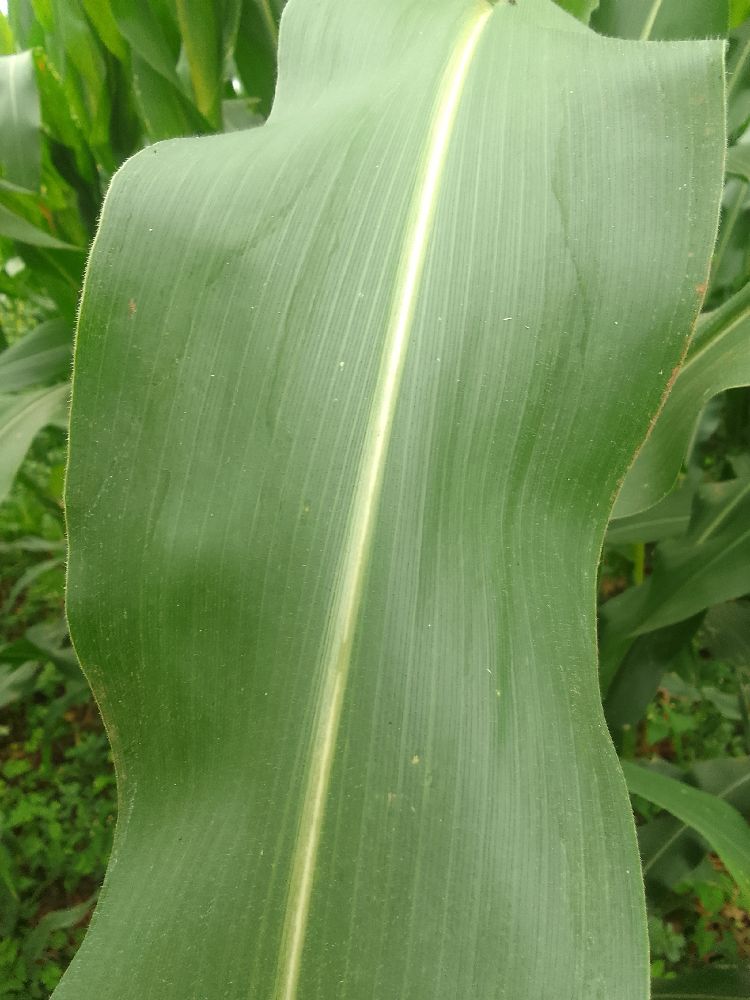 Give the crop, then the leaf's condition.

maize, healthy
